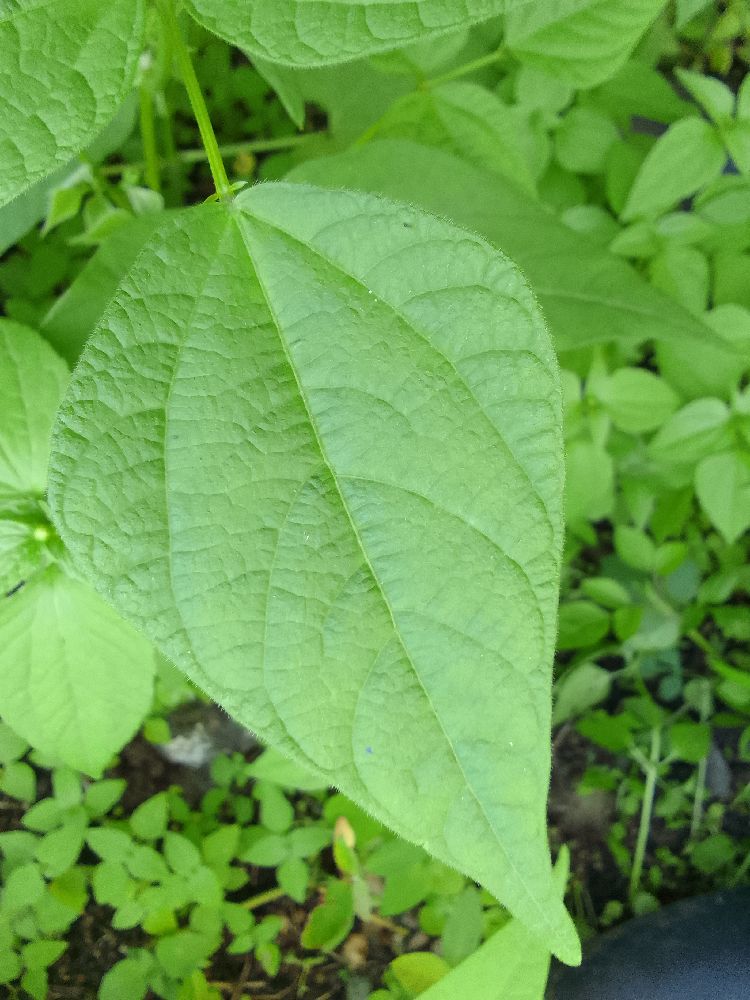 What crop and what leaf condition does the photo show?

common bean, healthy
